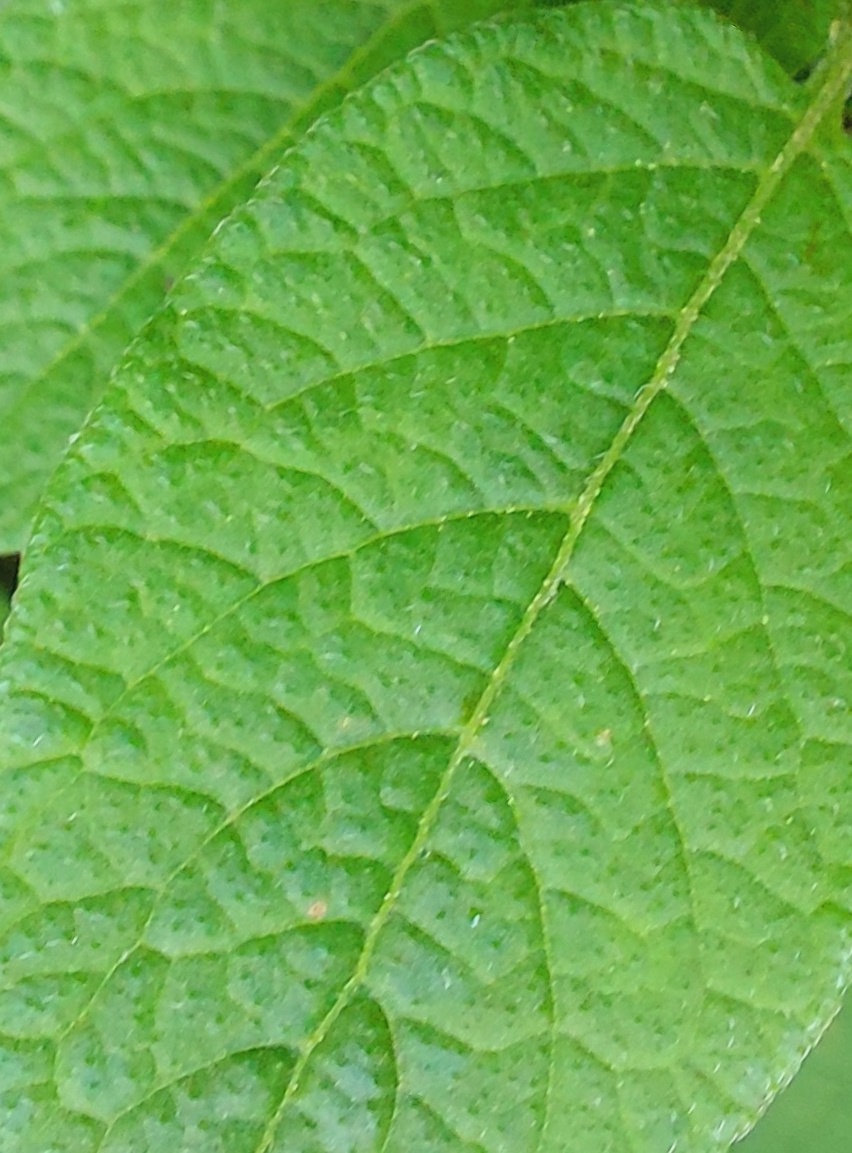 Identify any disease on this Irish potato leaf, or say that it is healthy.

healthy
